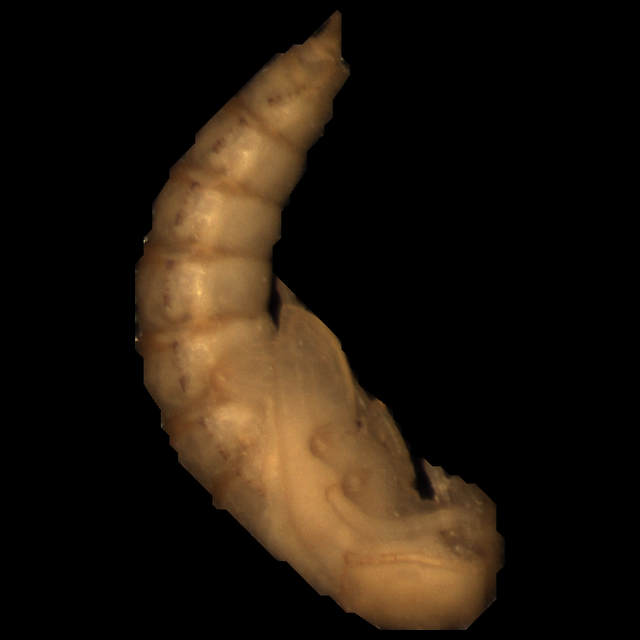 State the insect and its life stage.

mealworm pupa
